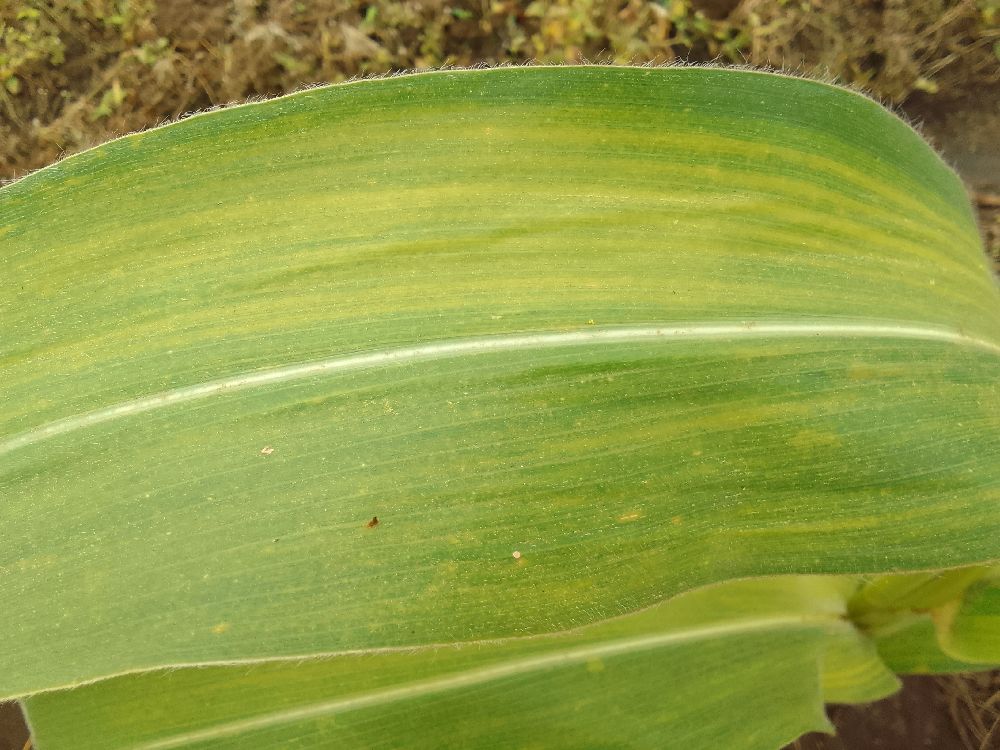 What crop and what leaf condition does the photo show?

maize, maize lethal necrosis
